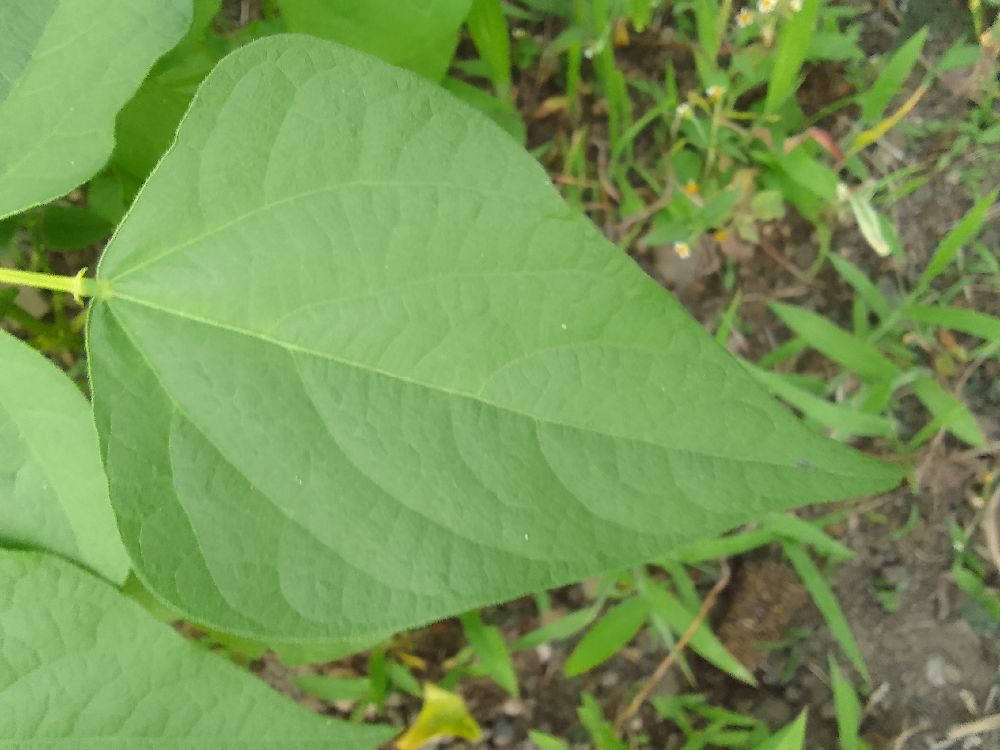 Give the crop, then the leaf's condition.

common bean, healthy
